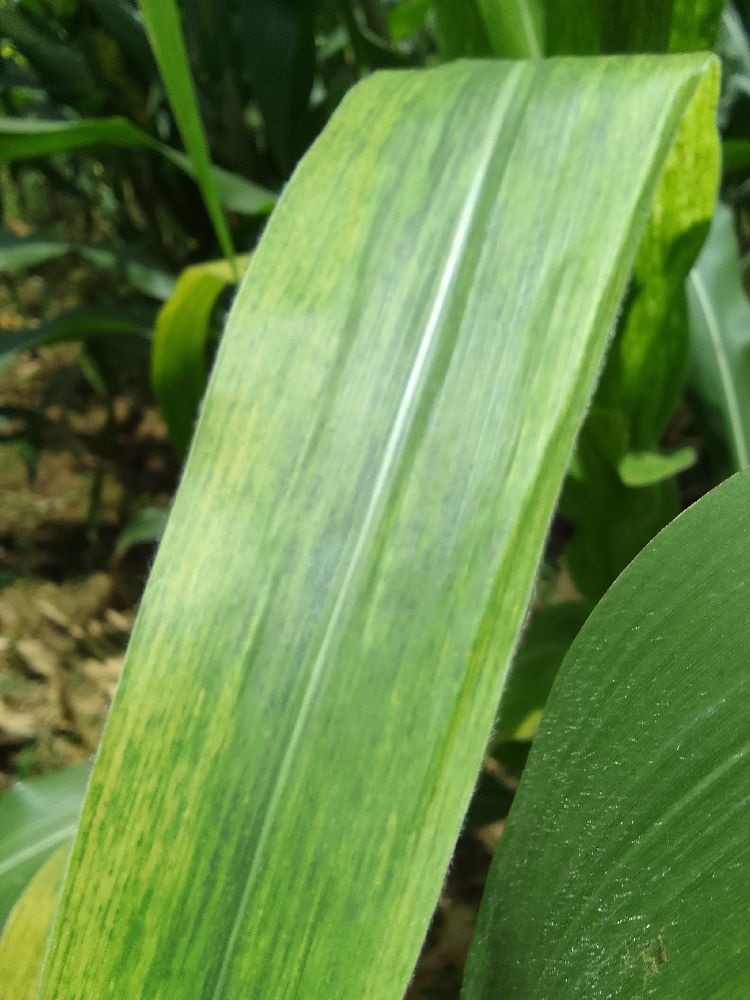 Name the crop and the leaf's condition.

maize, maize lethal necrosis
